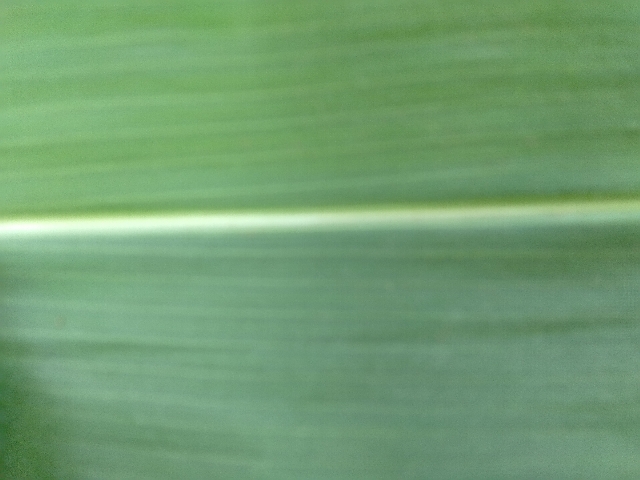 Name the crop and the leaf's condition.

maize, healthy
